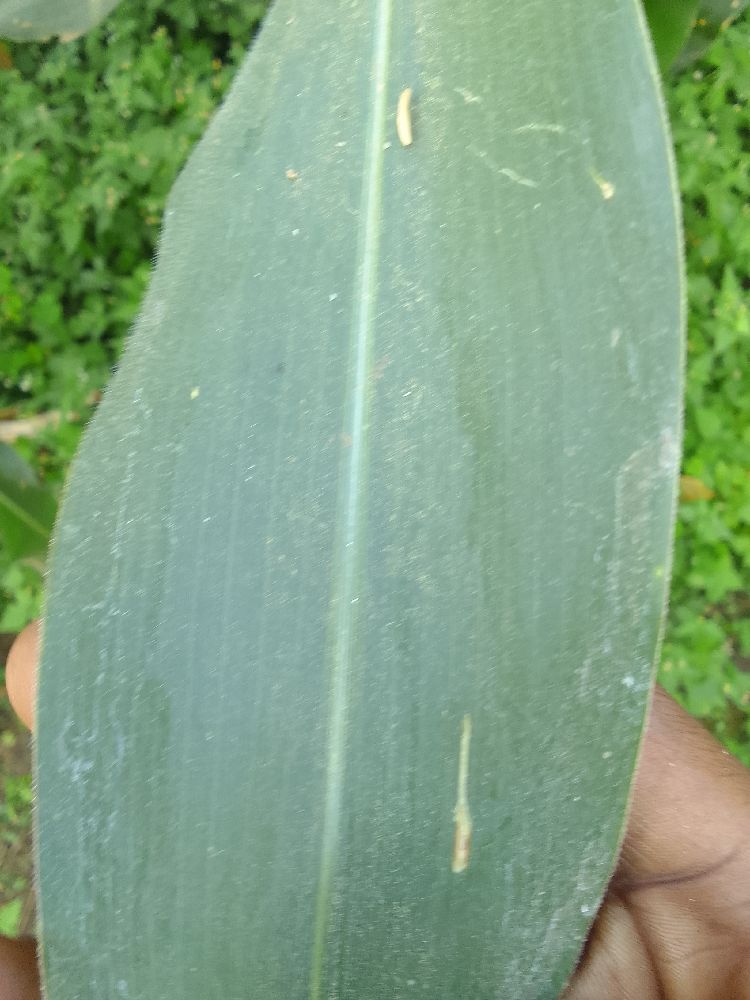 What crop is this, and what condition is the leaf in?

maize, healthy
